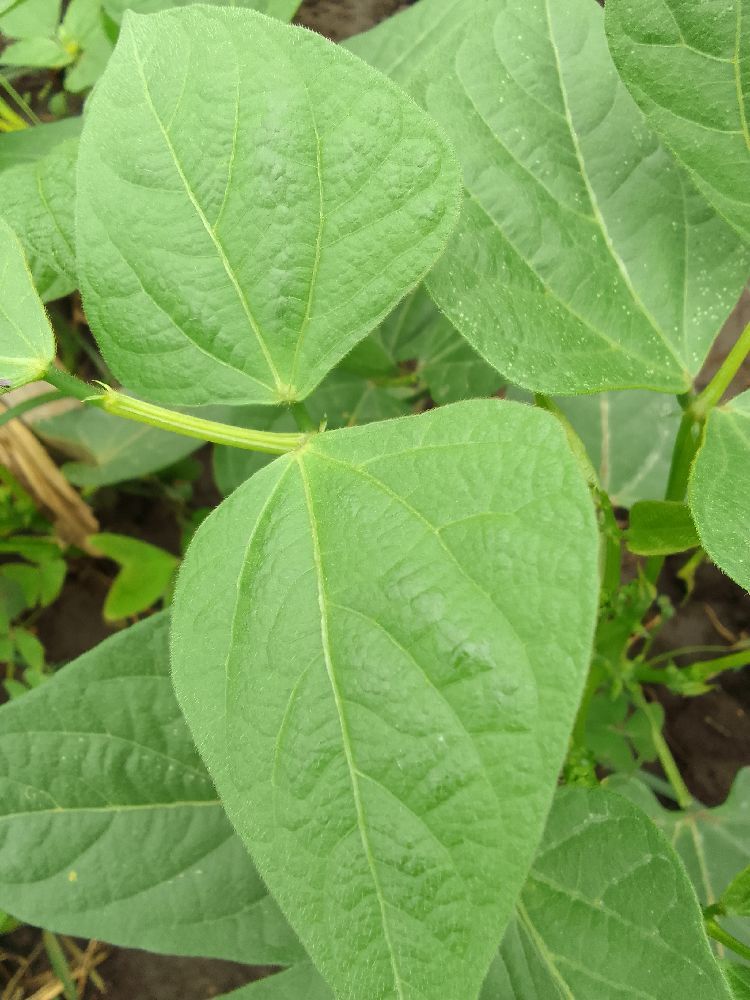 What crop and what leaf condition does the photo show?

common bean, healthy
